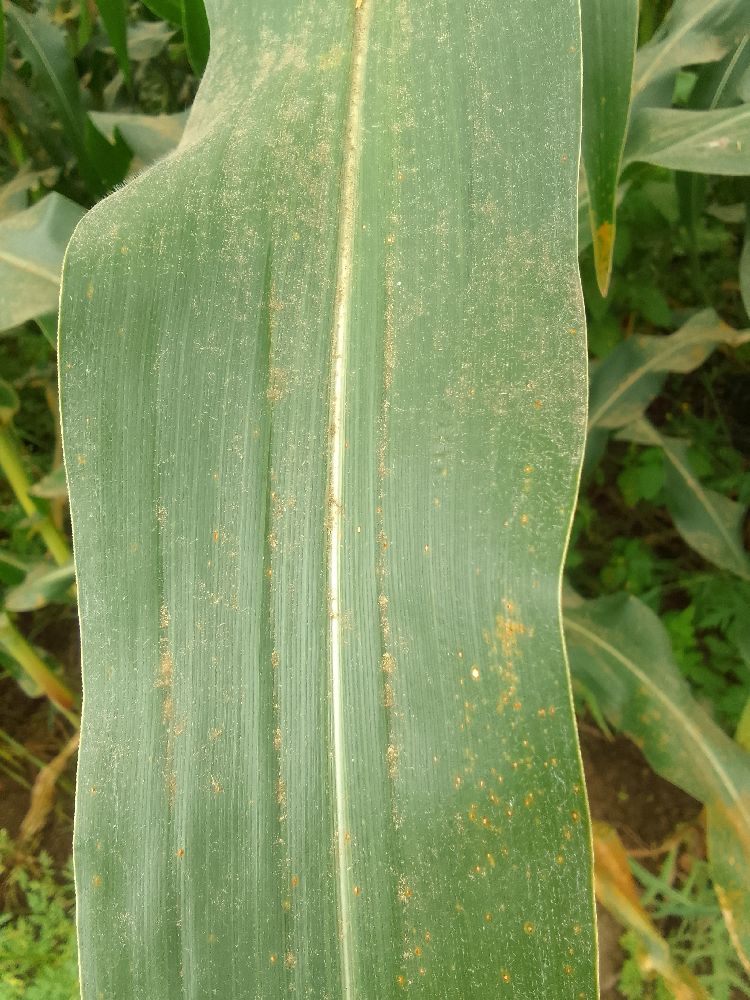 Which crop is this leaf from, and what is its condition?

maize, healthy
